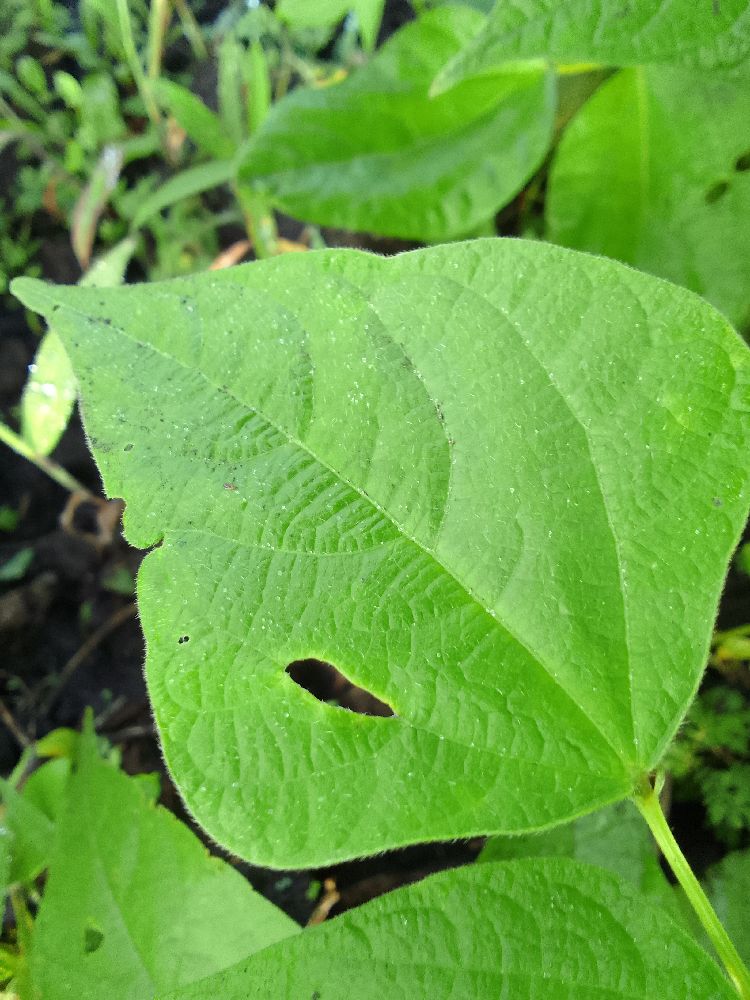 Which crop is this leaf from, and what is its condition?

common bean, healthy
